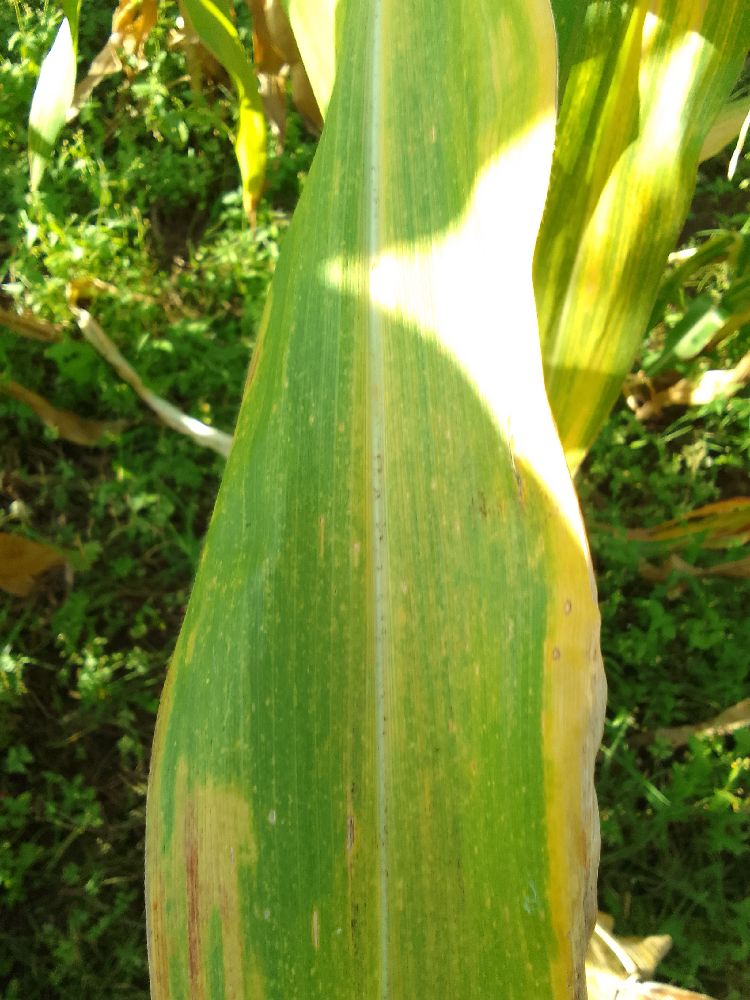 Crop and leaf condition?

maize, maize lethal necrosis
